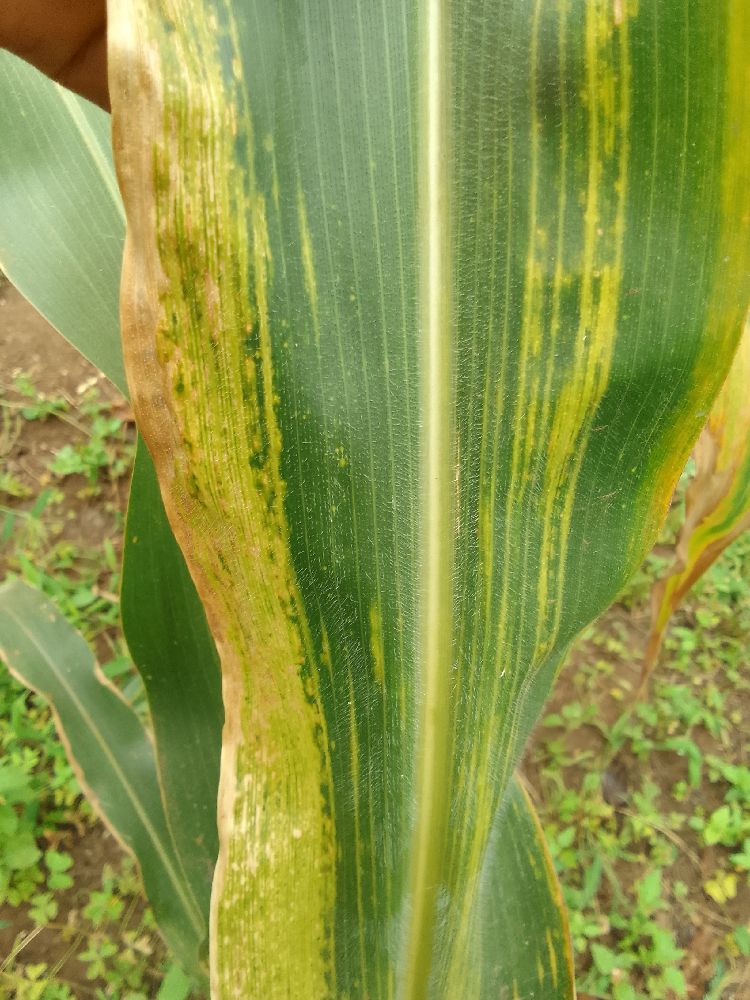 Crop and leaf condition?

maize, maize lethal necrosis
